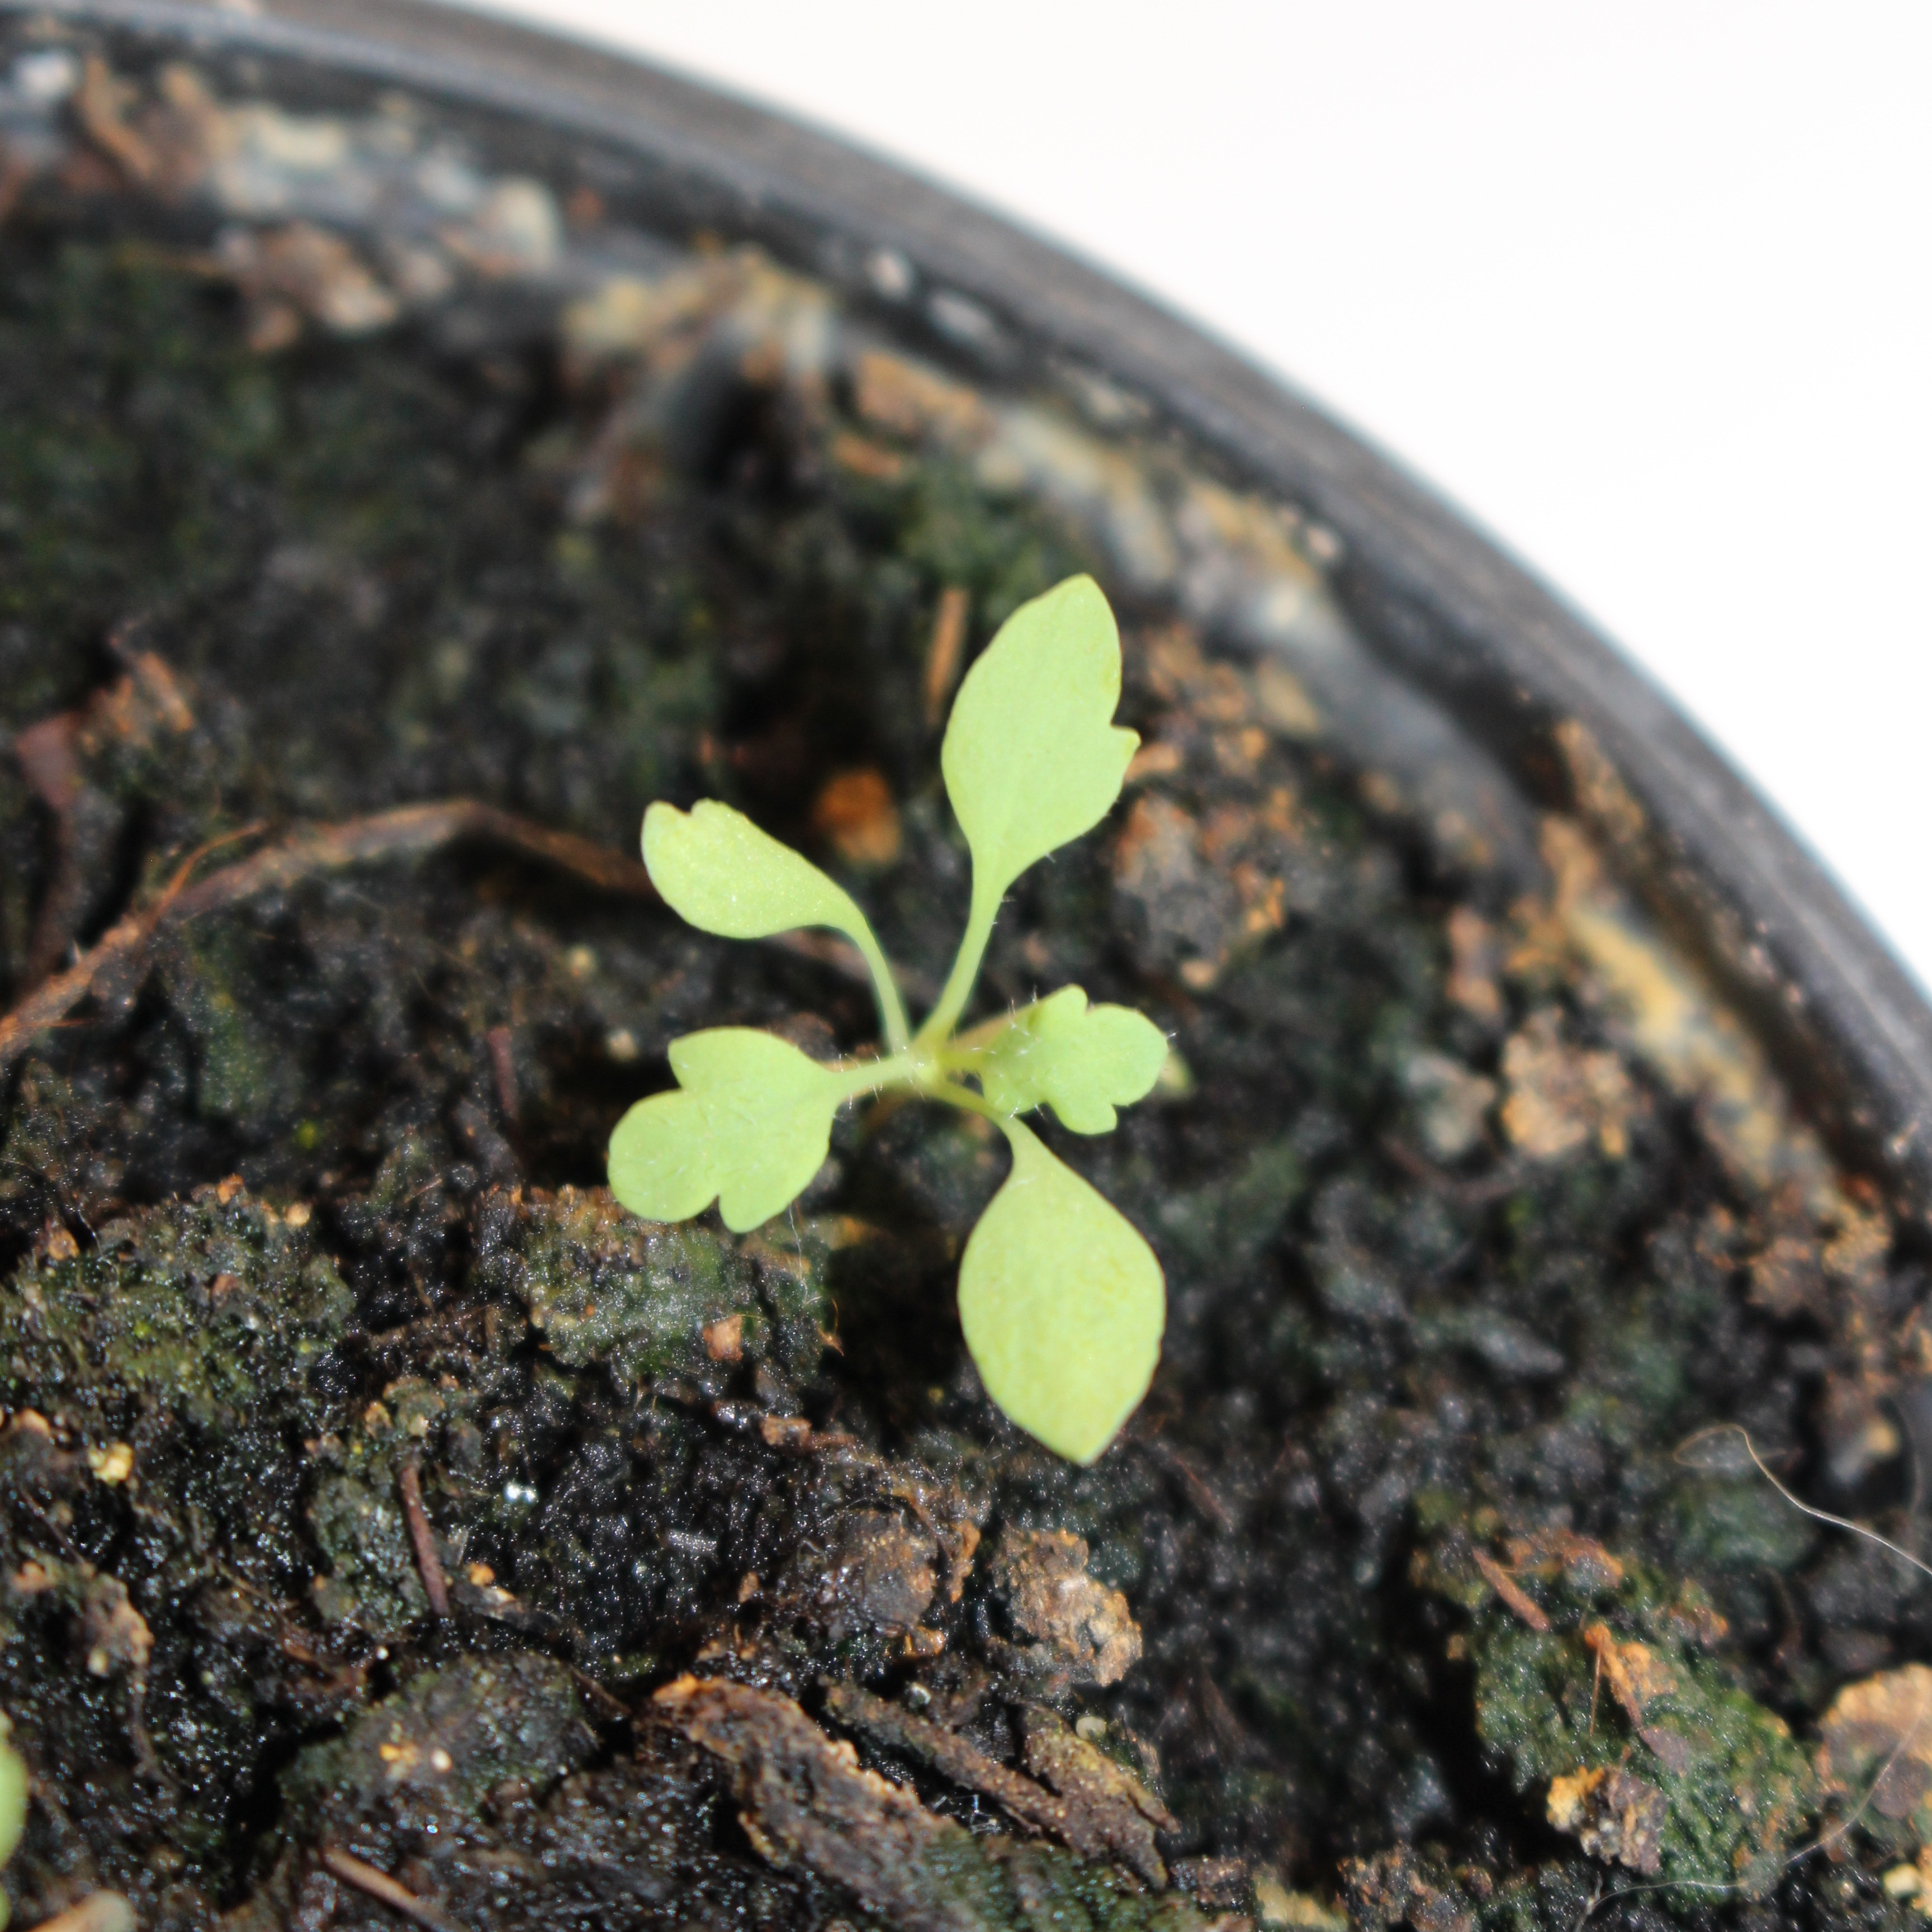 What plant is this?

Papaver rhoeas
